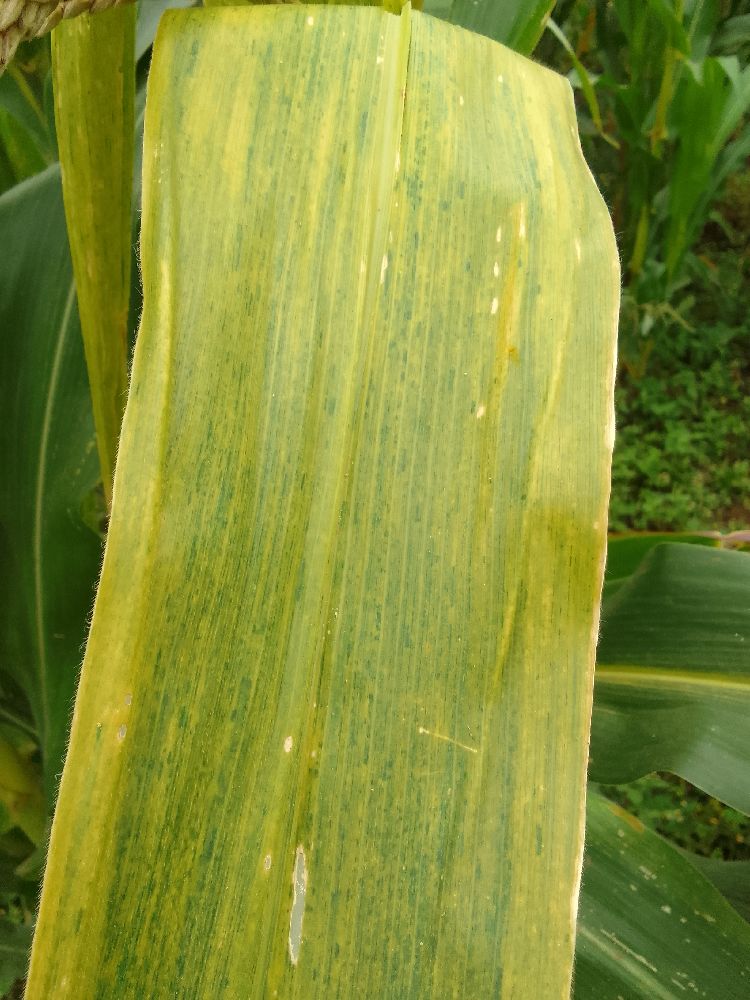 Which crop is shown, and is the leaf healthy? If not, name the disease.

maize, maize lethal necrosis
